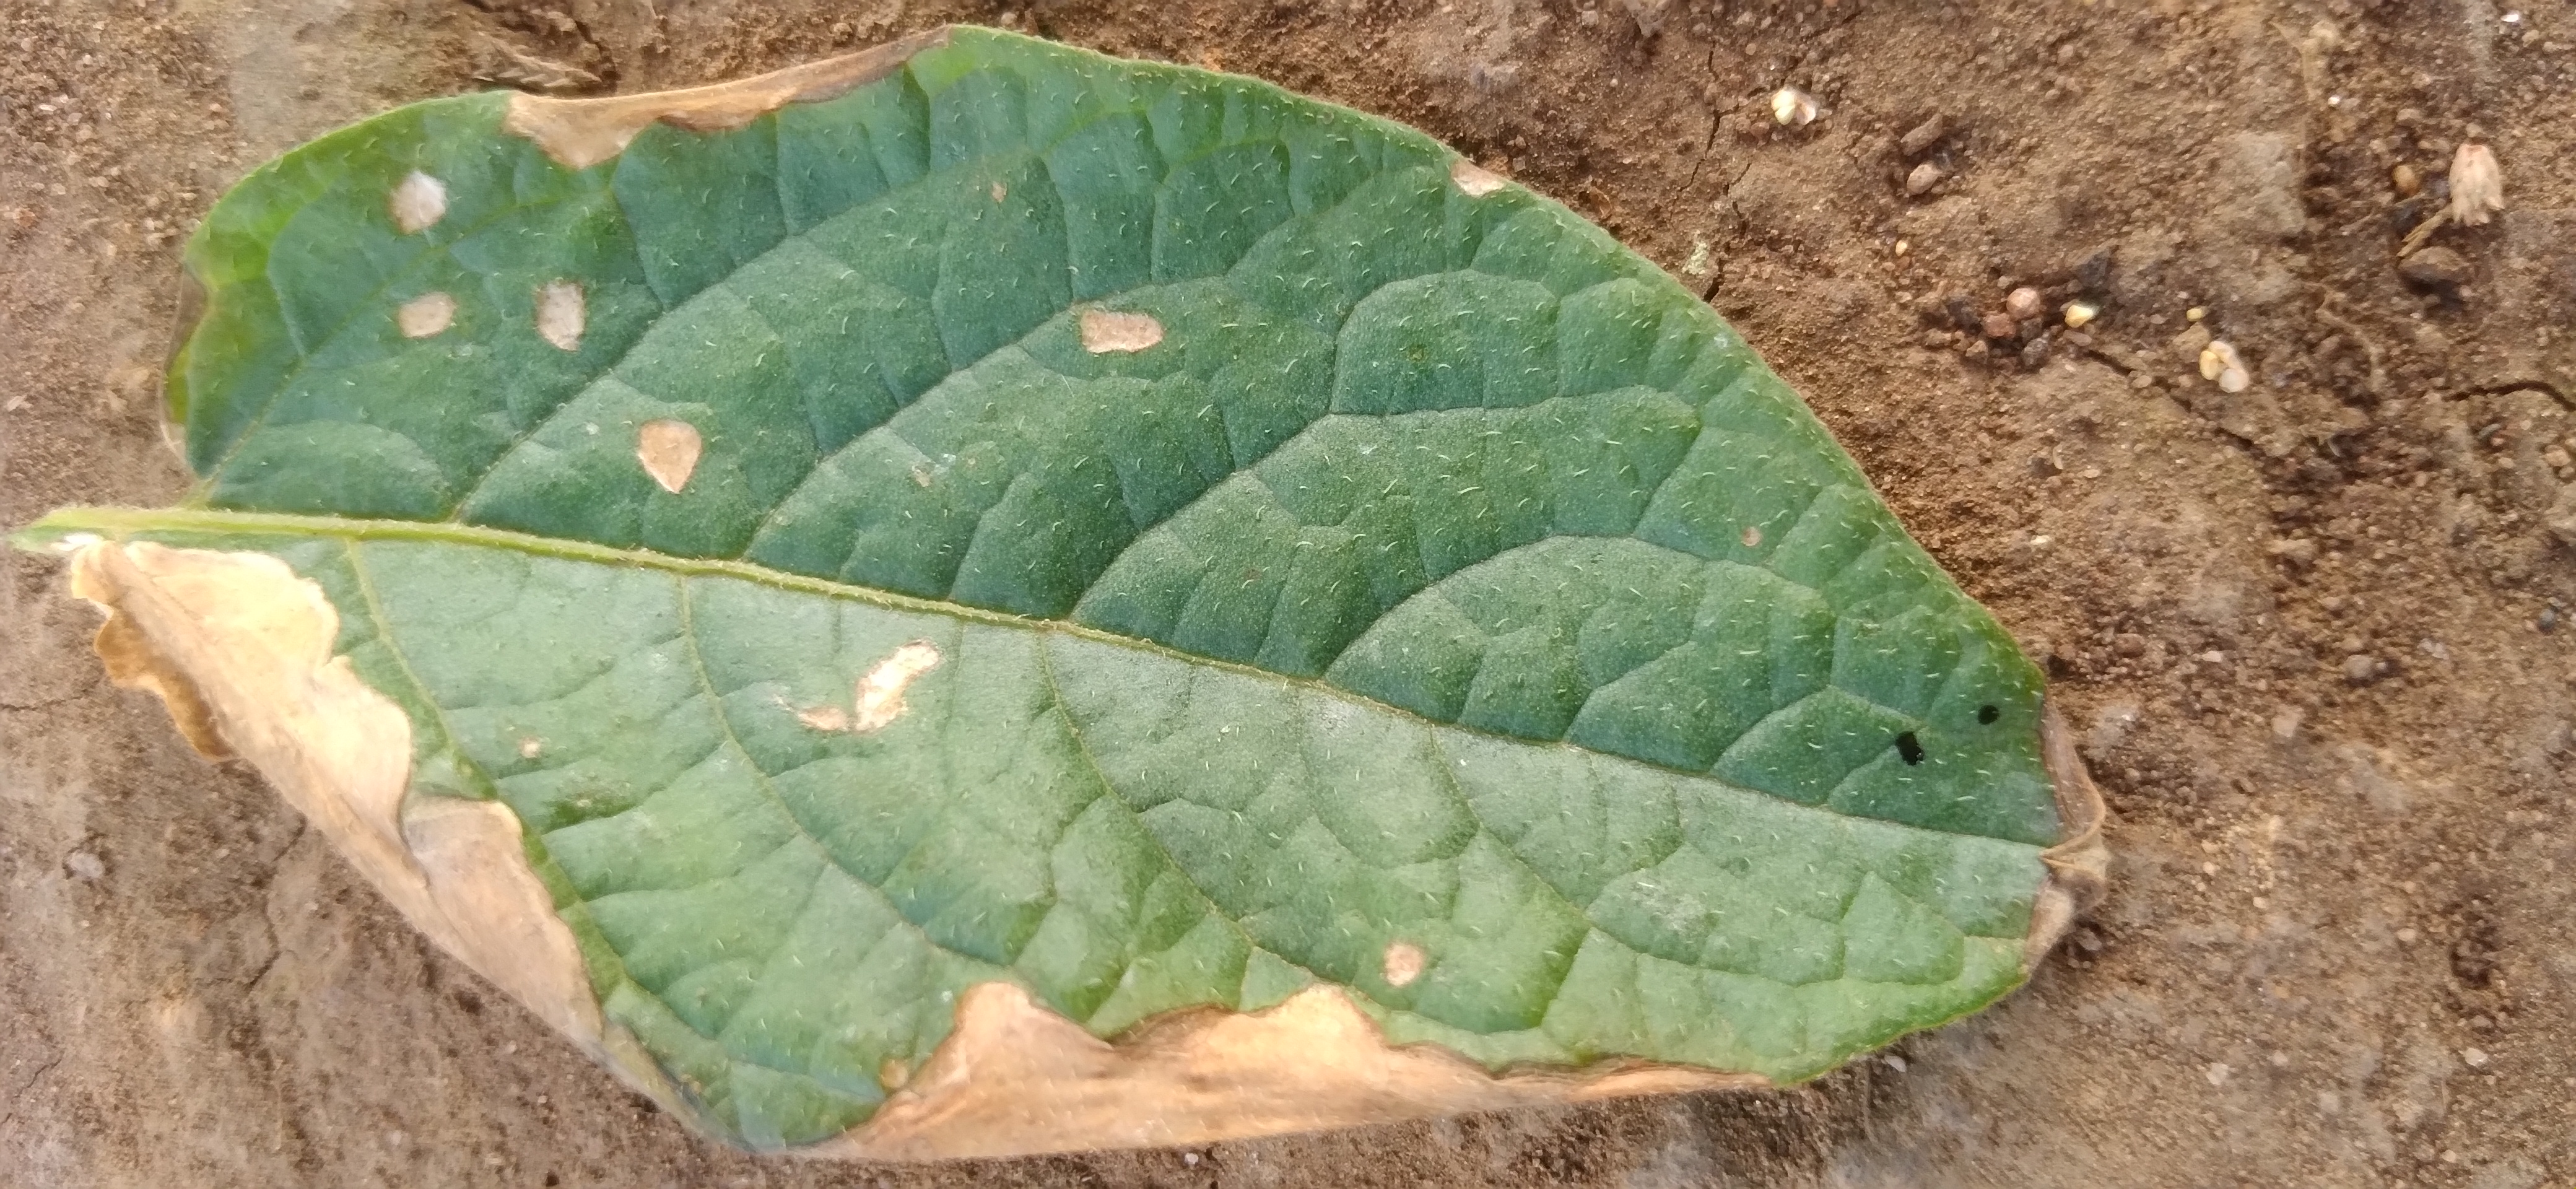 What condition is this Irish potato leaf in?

early blight
